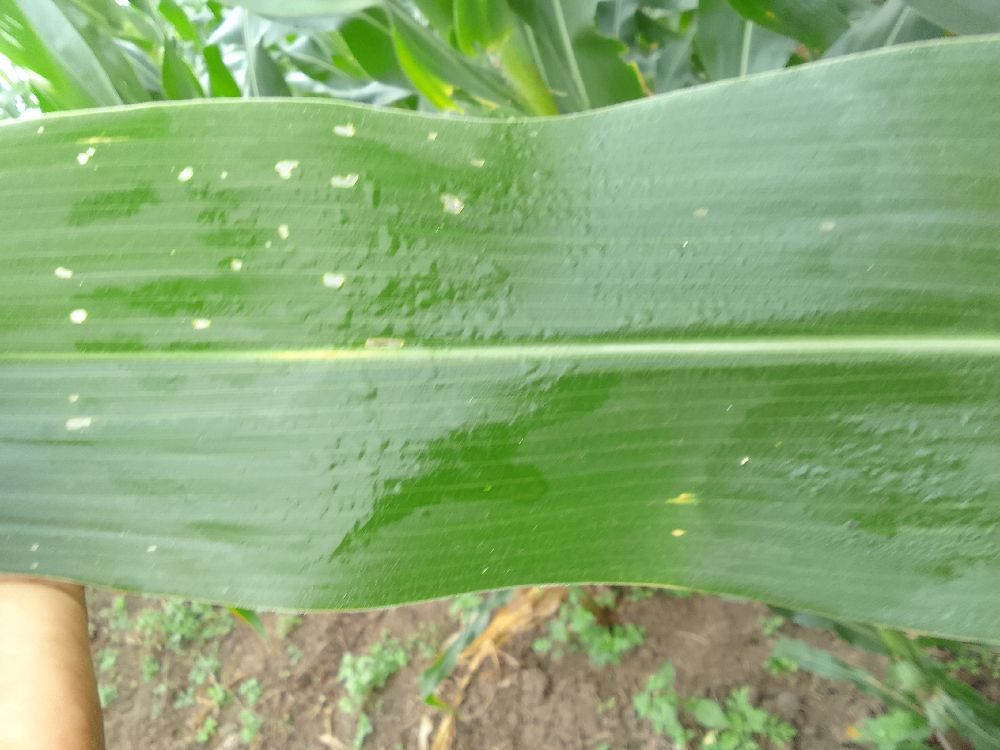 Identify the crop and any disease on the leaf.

maize, healthy
